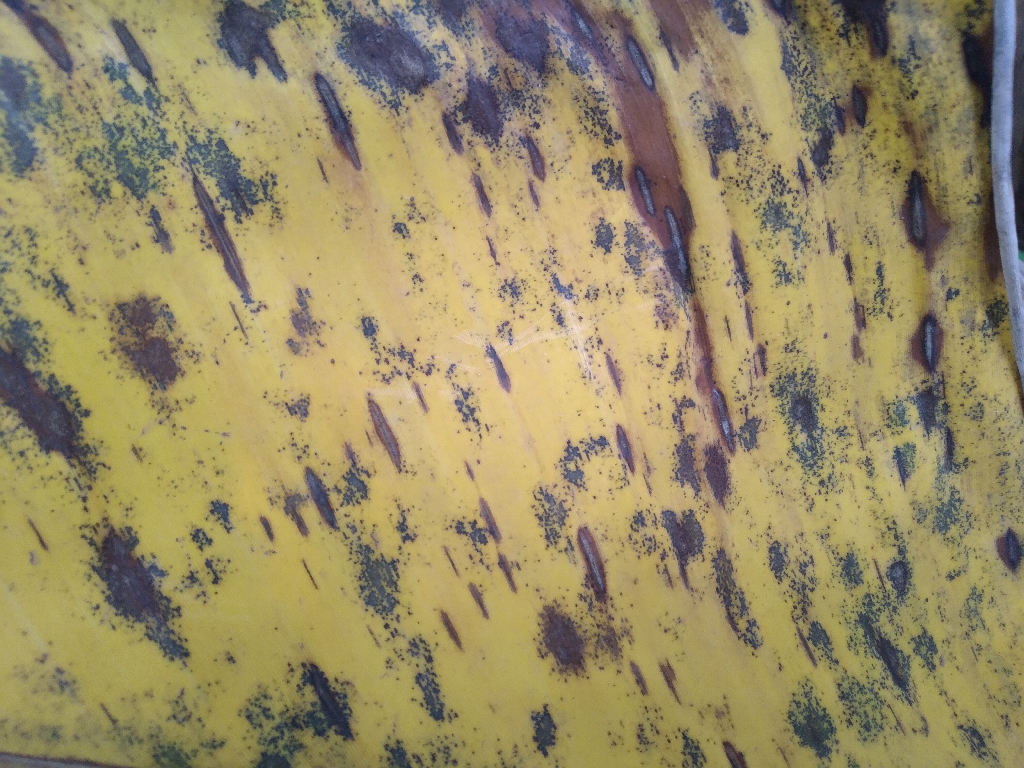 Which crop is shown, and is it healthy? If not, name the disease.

banana, black sigatoka
